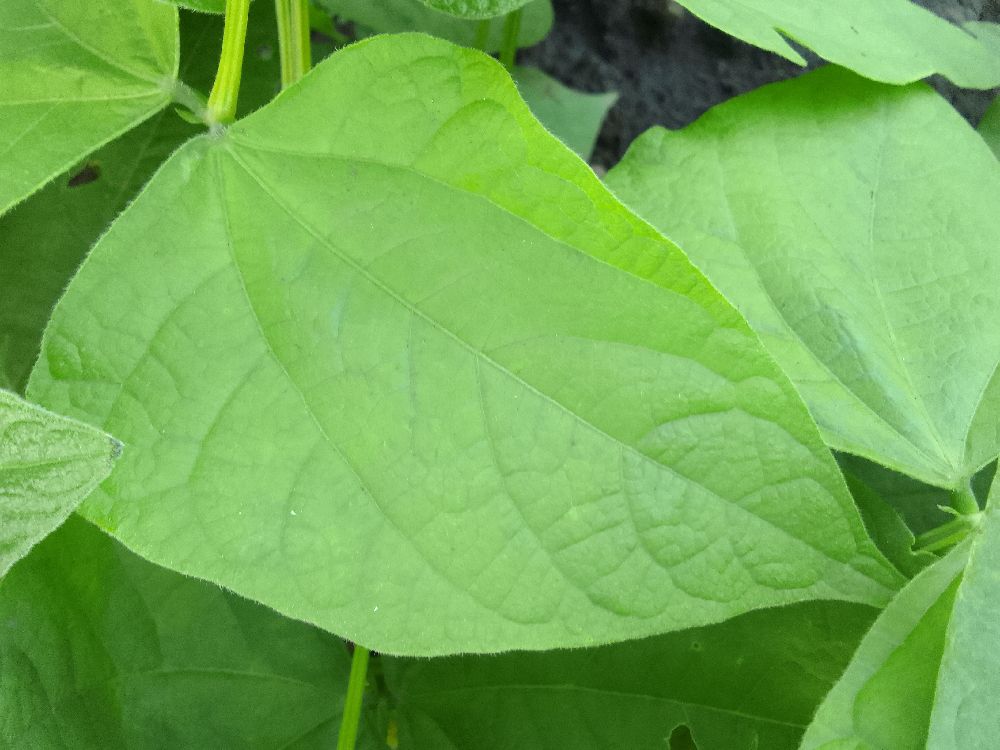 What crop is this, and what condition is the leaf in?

common bean, healthy
